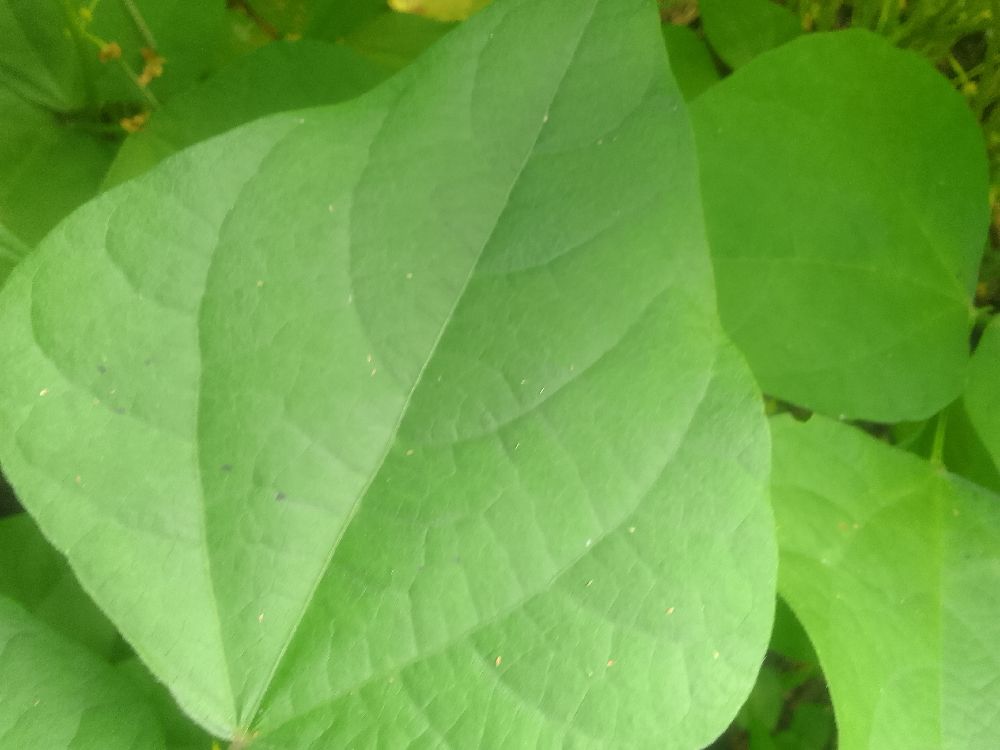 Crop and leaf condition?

common bean, healthy
